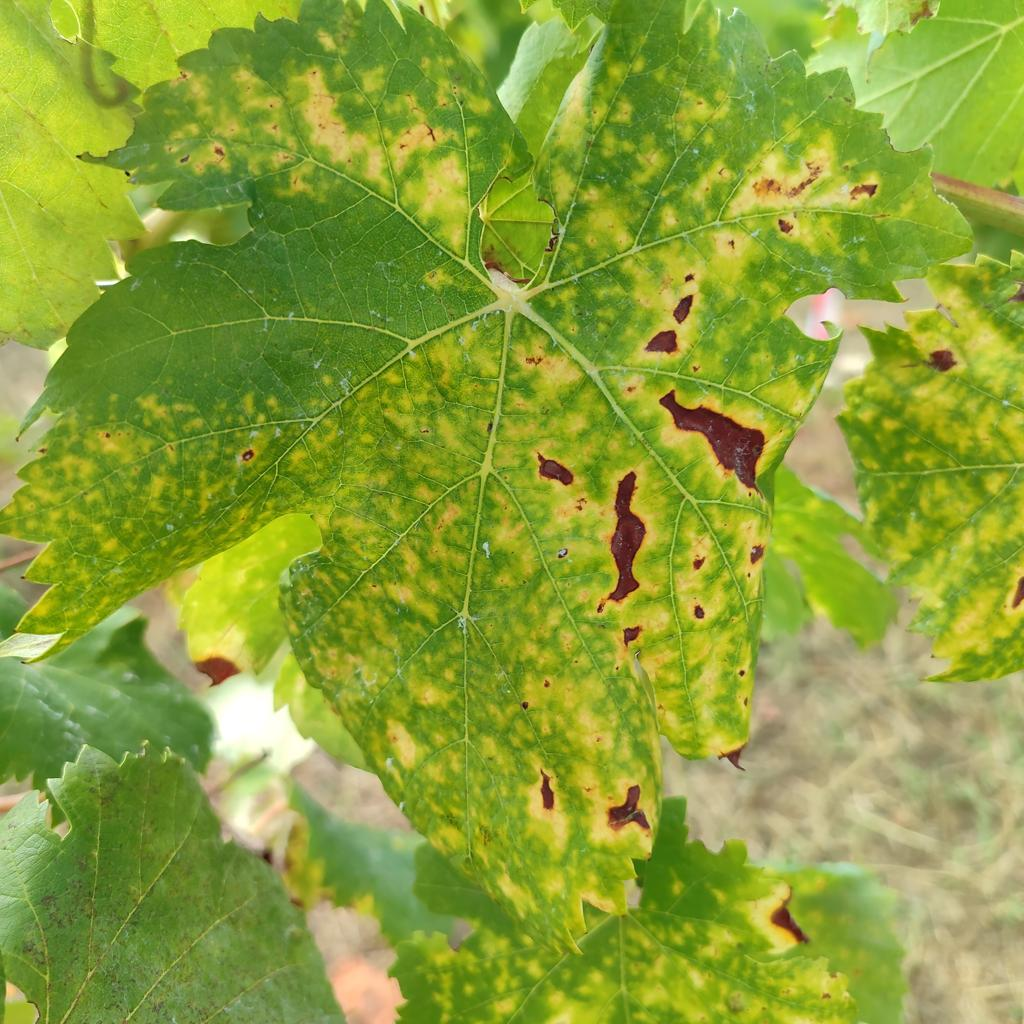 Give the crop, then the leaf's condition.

grapevine, esca complex
